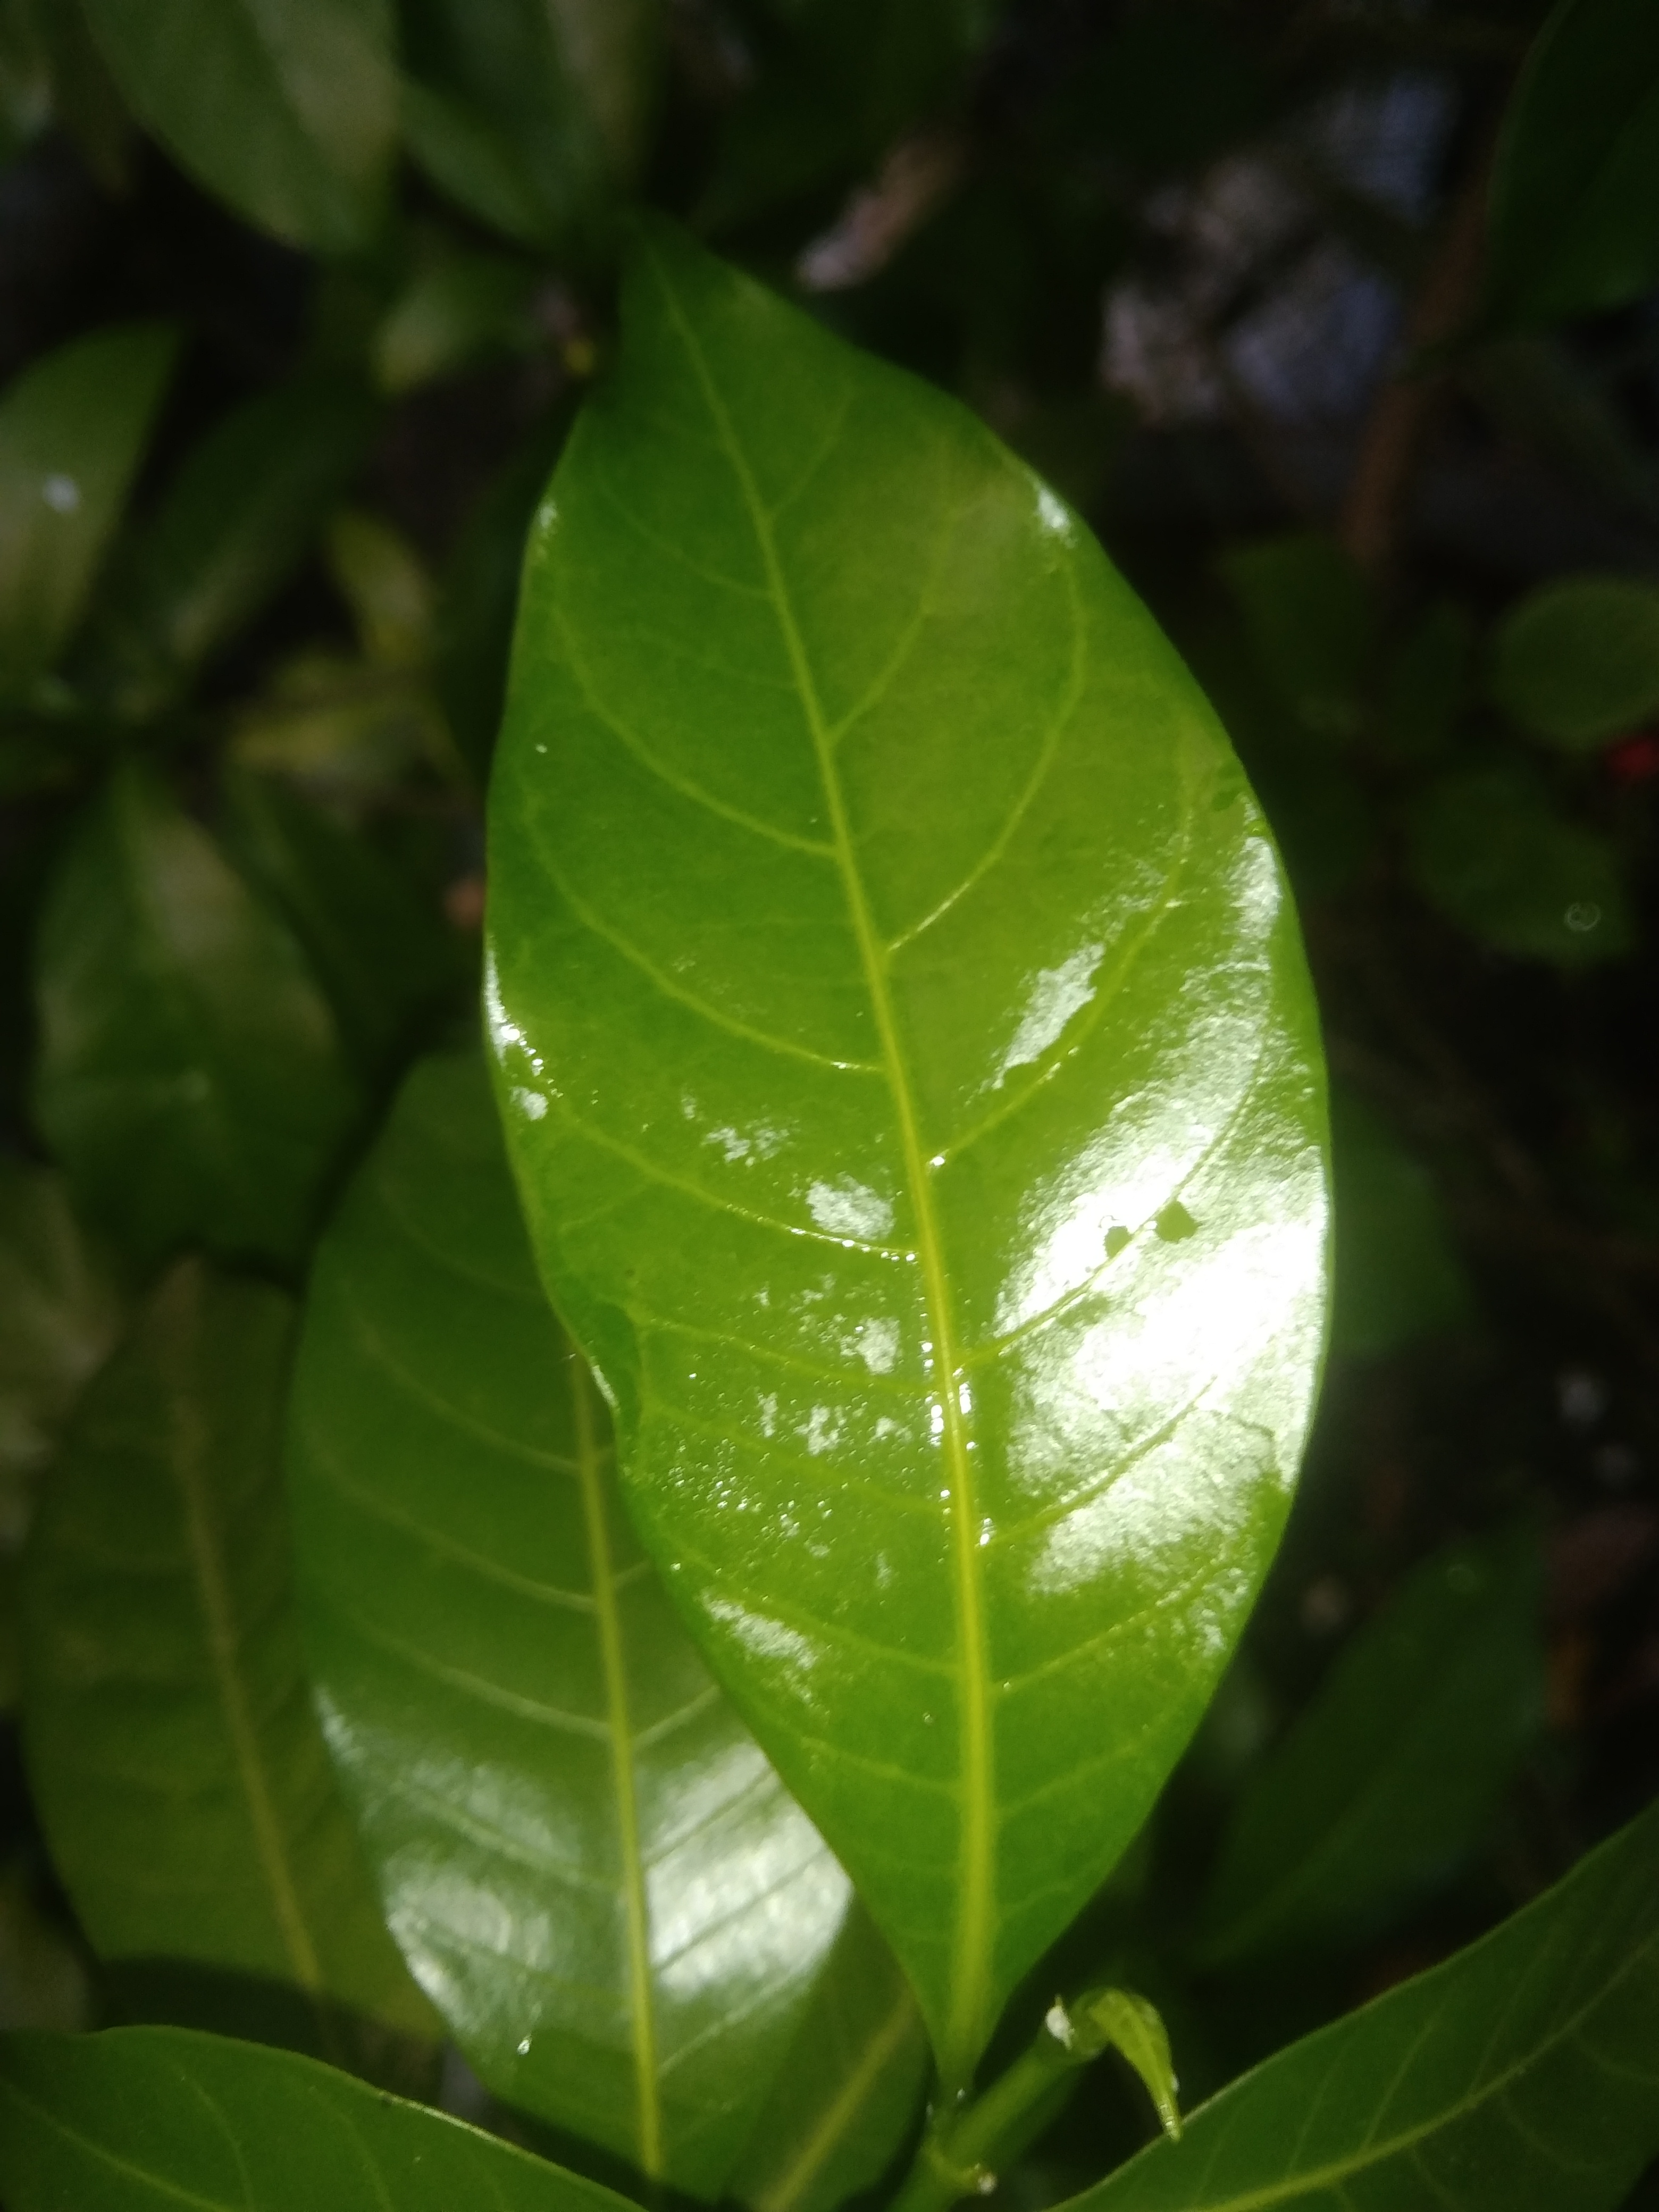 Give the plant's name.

togor
